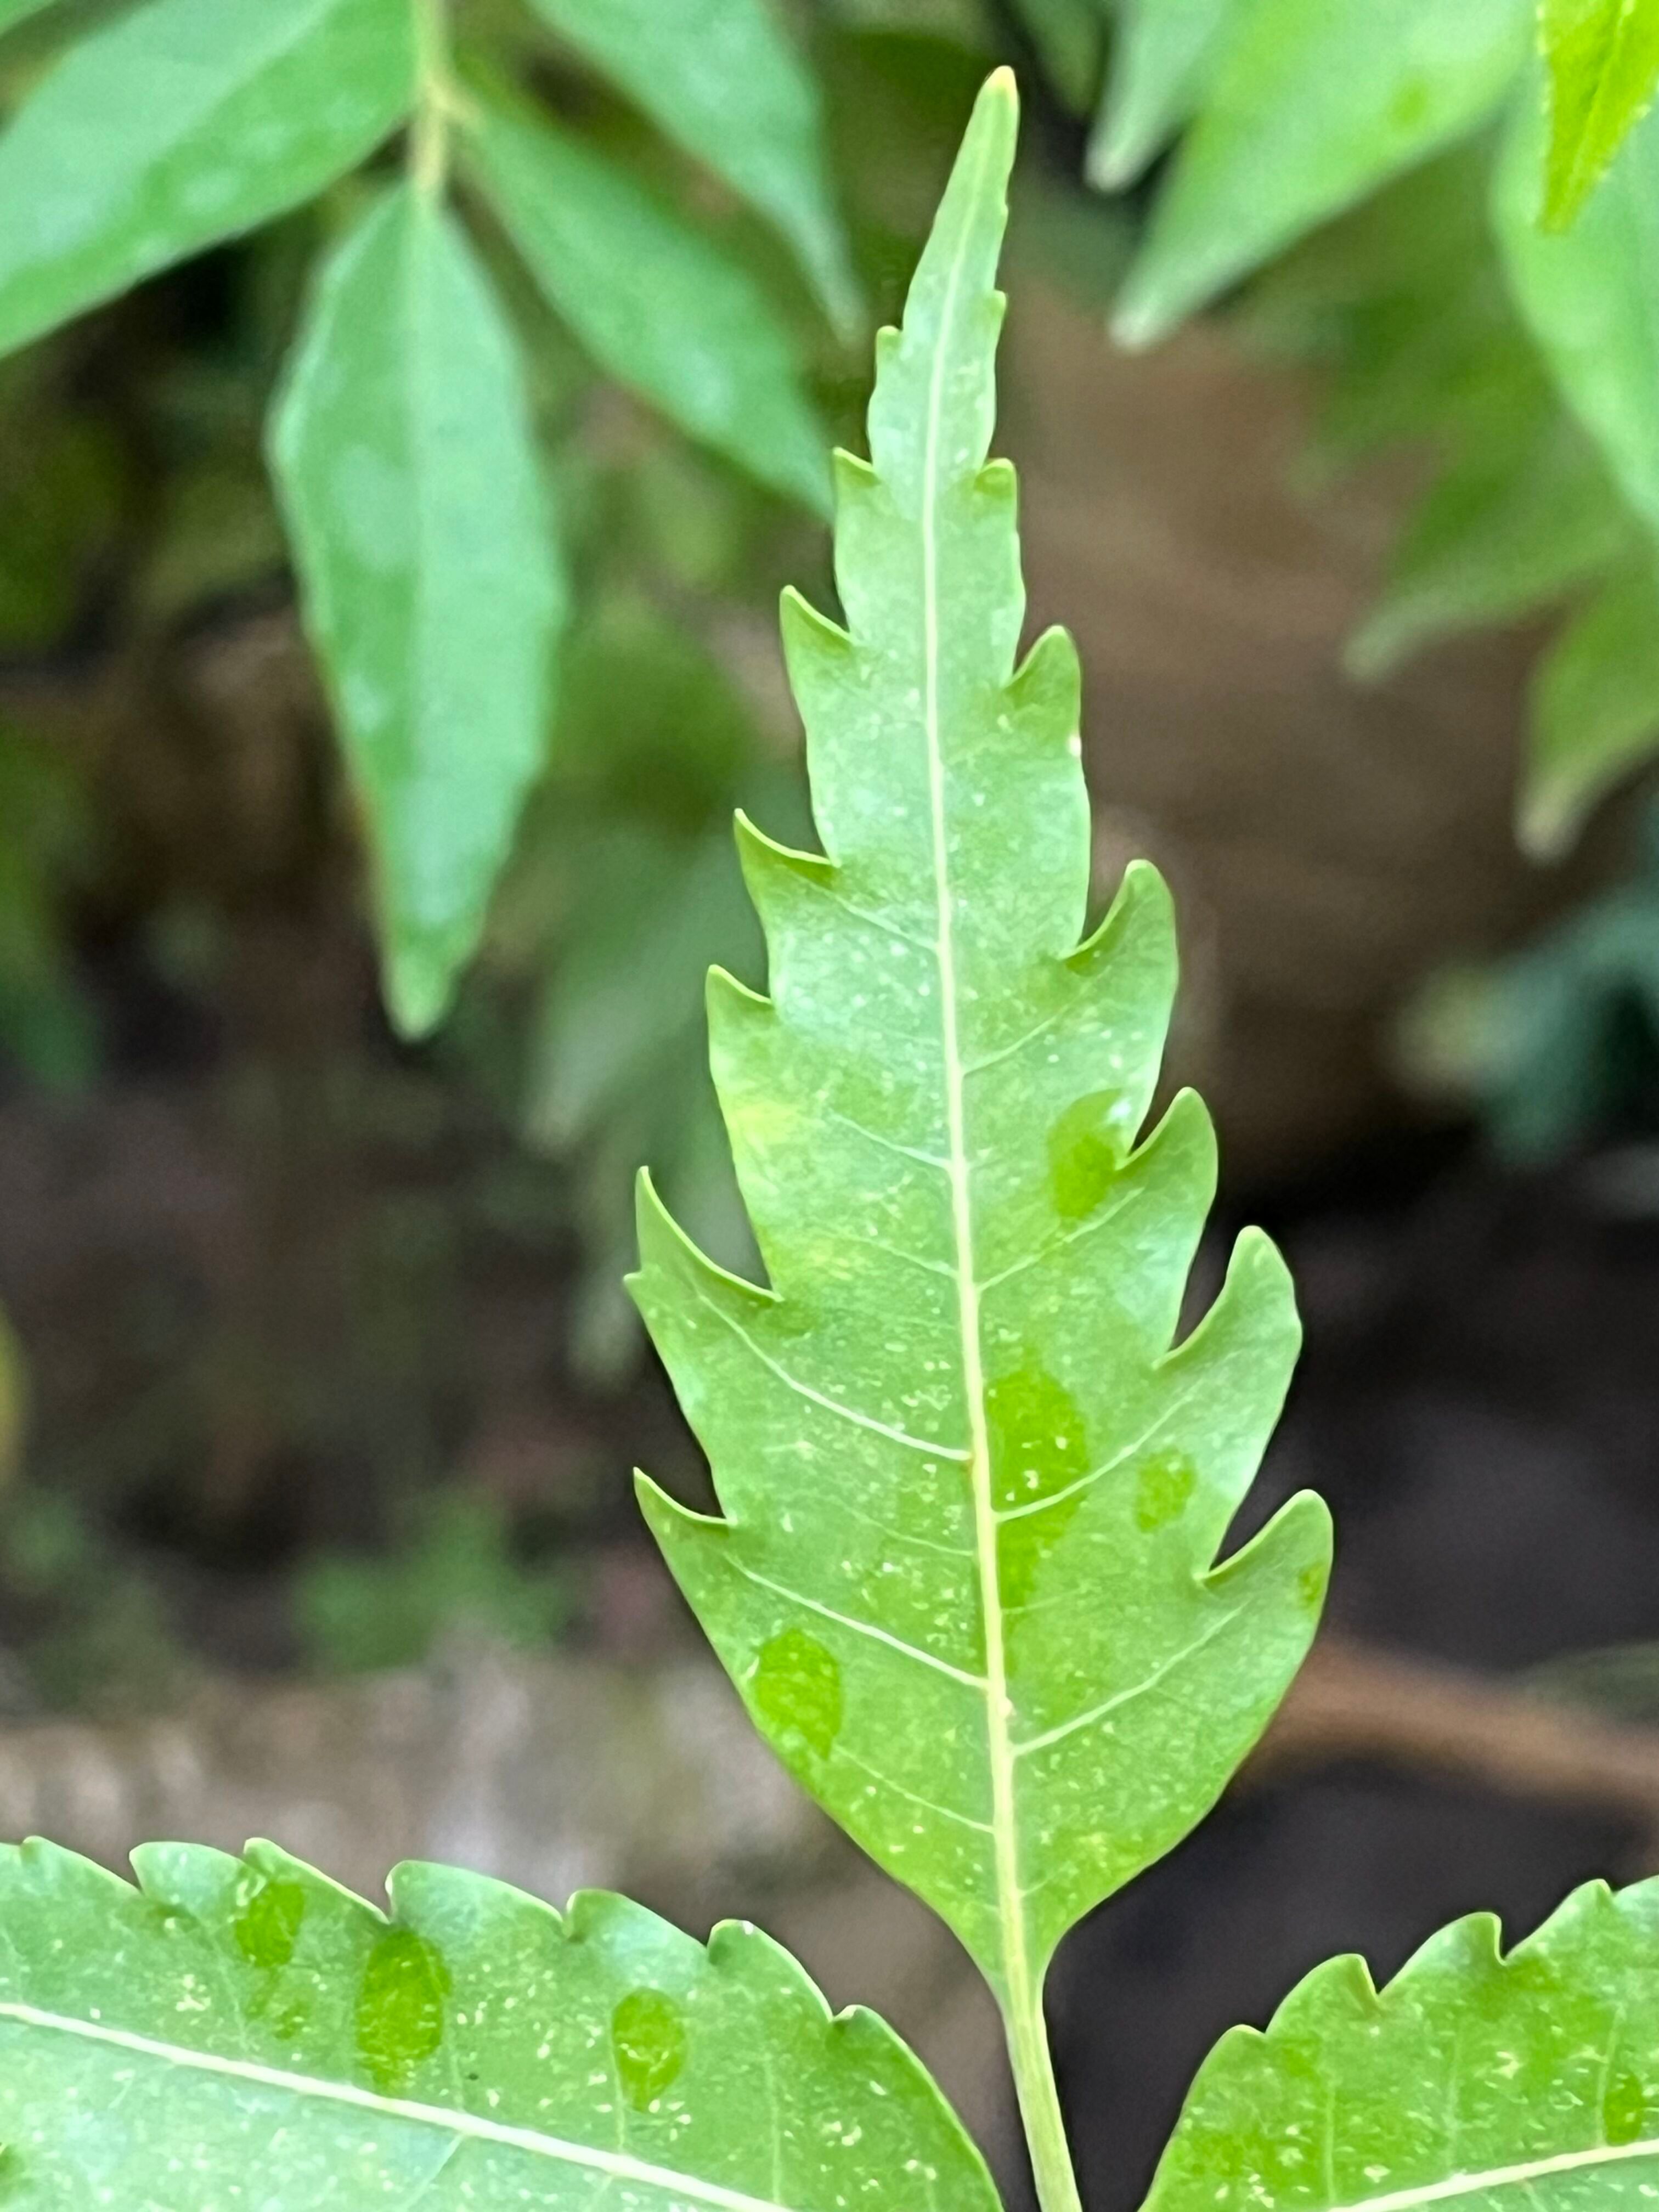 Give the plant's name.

neem
